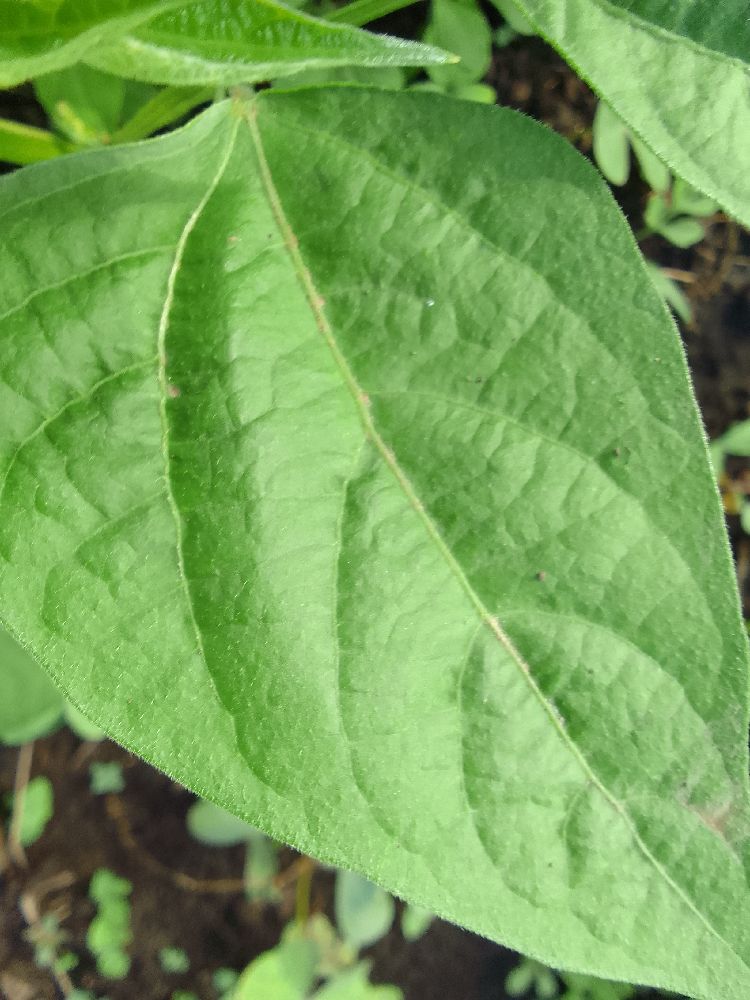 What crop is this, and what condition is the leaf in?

common bean, healthy
